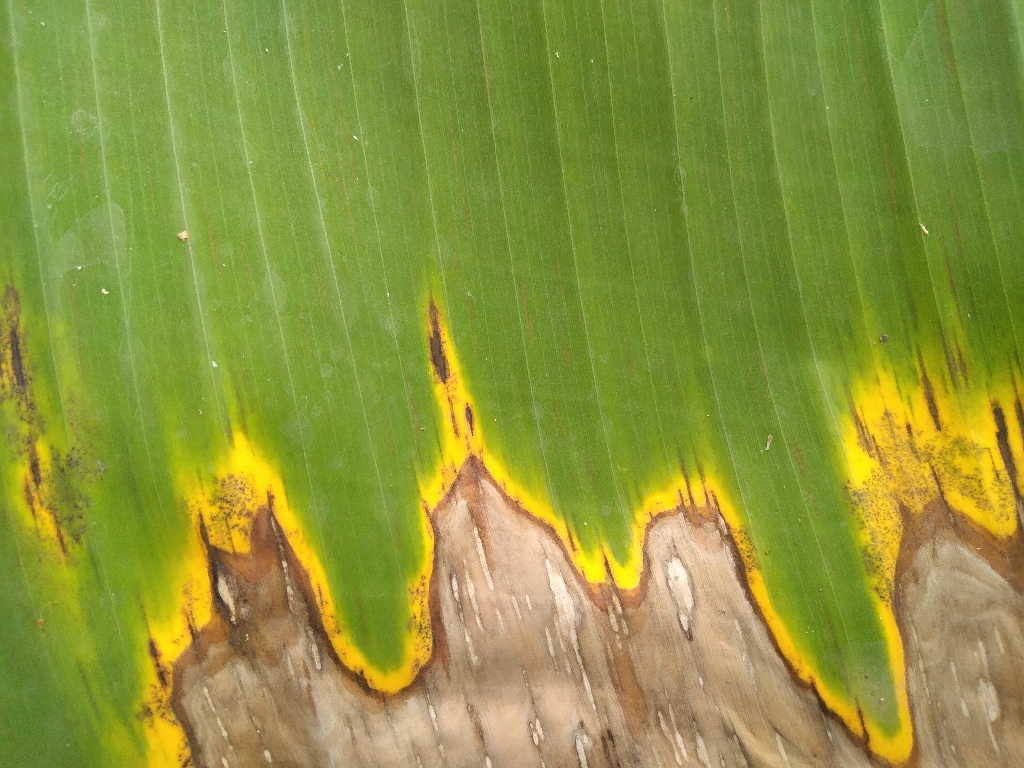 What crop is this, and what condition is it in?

banana, black sigatoka
